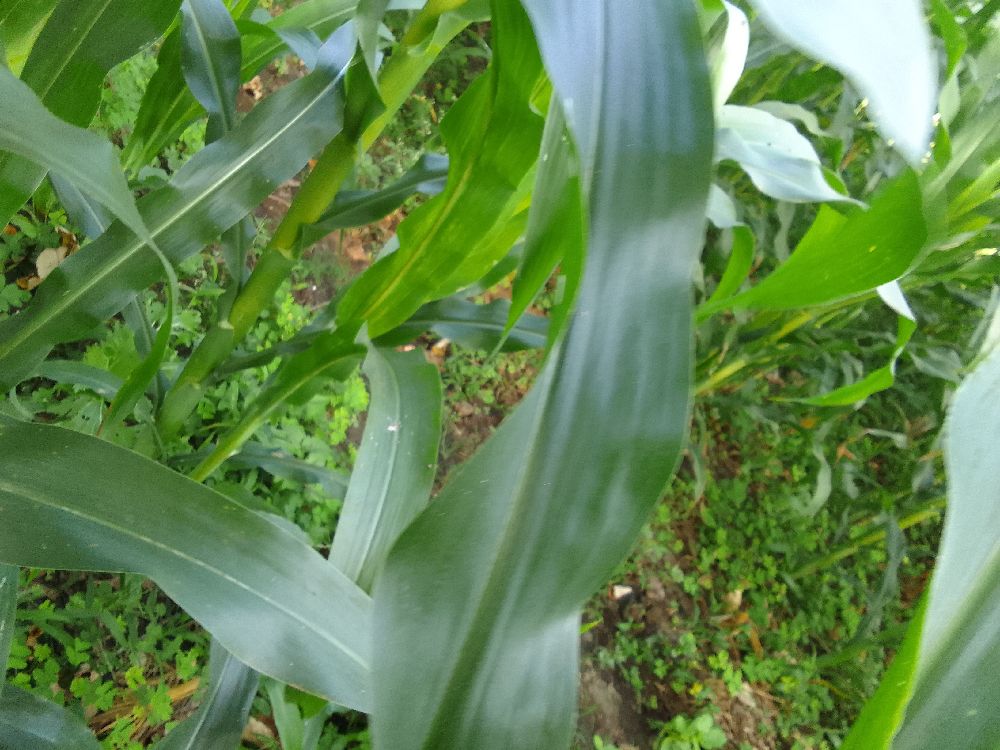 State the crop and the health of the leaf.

maize, healthy
